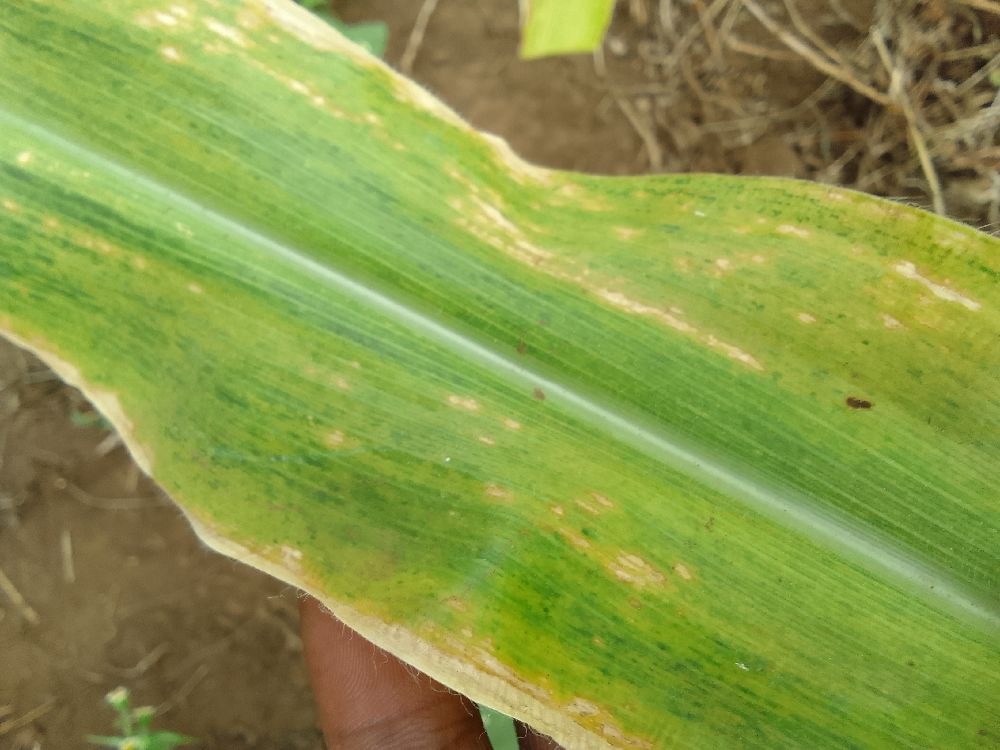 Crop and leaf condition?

maize, maize lethal necrosis
